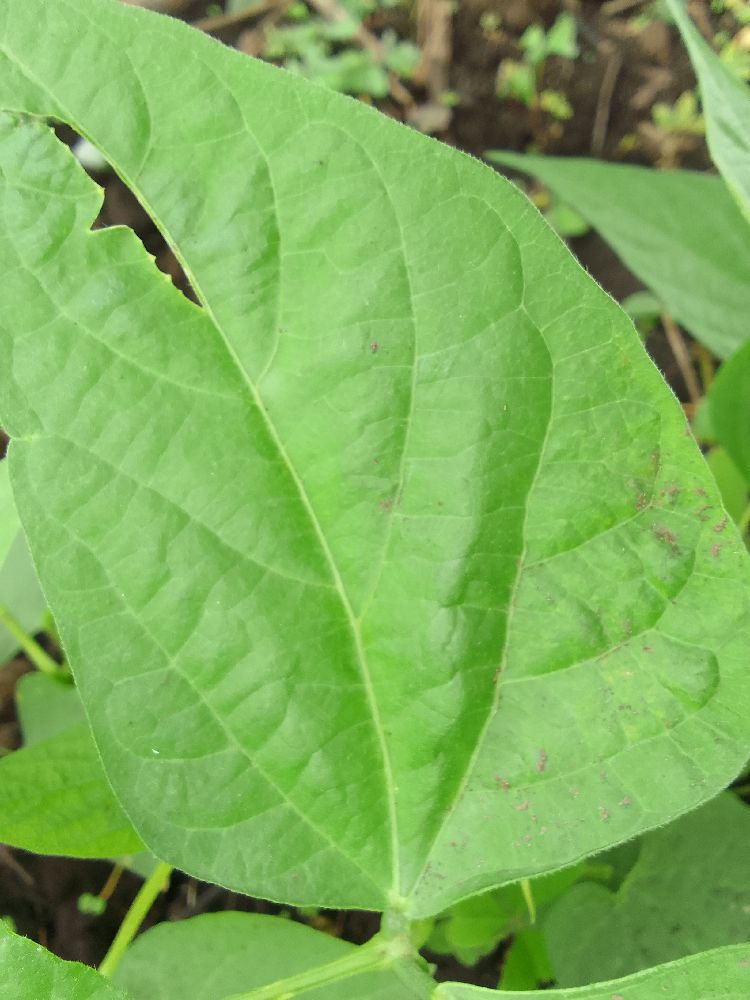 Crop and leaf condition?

common bean, healthy
